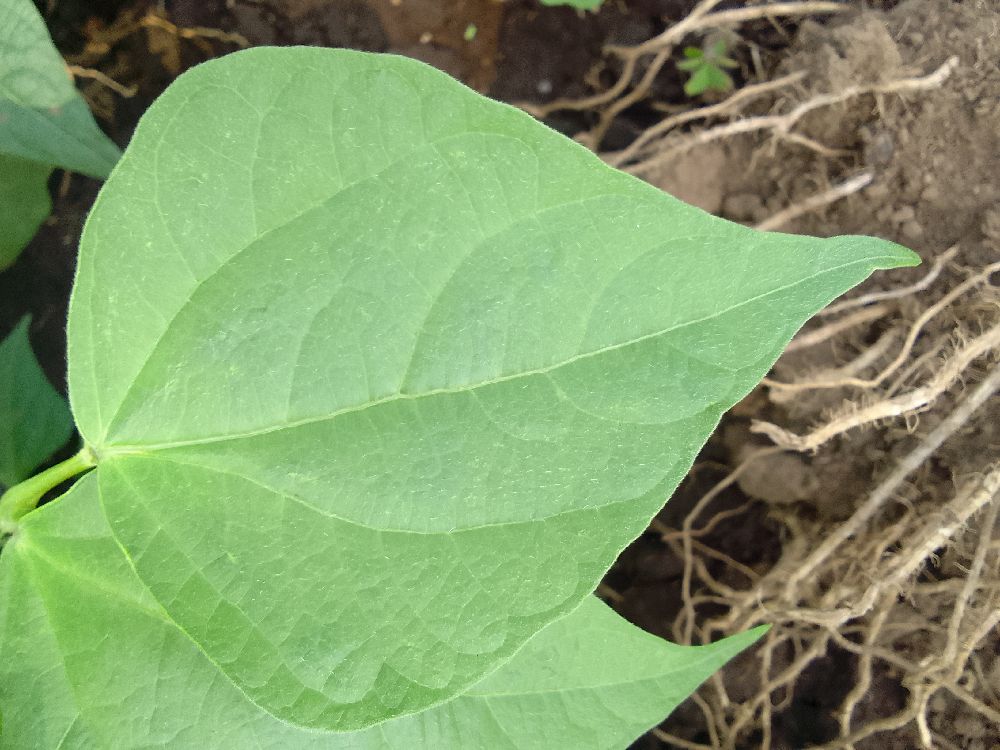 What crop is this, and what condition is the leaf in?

common bean, healthy
